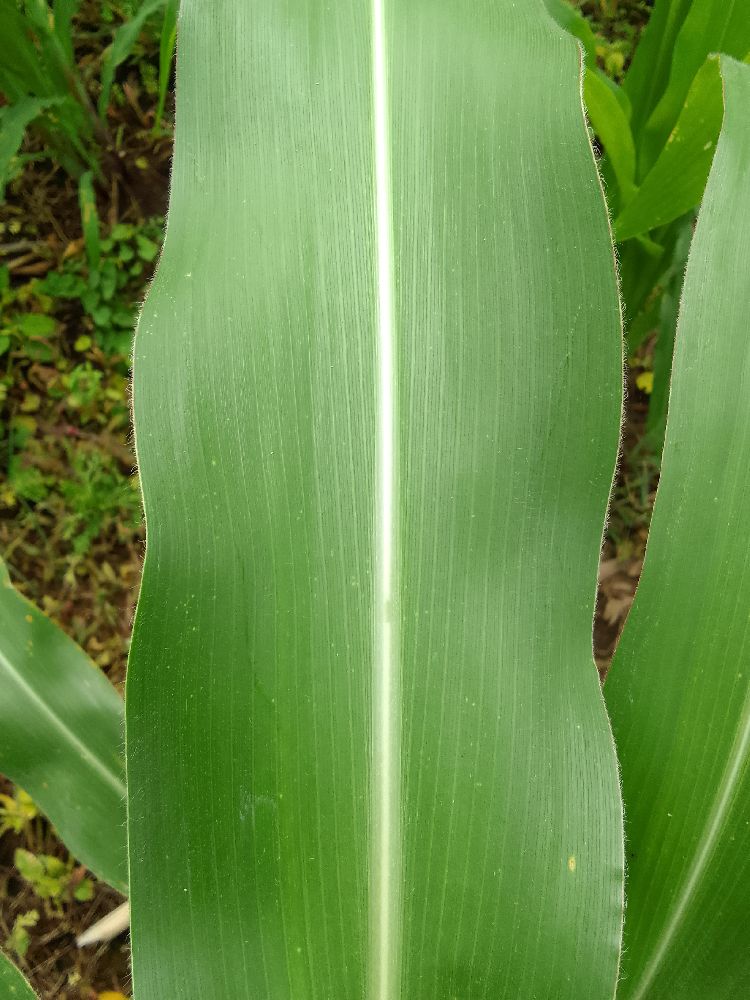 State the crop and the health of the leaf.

maize, healthy
